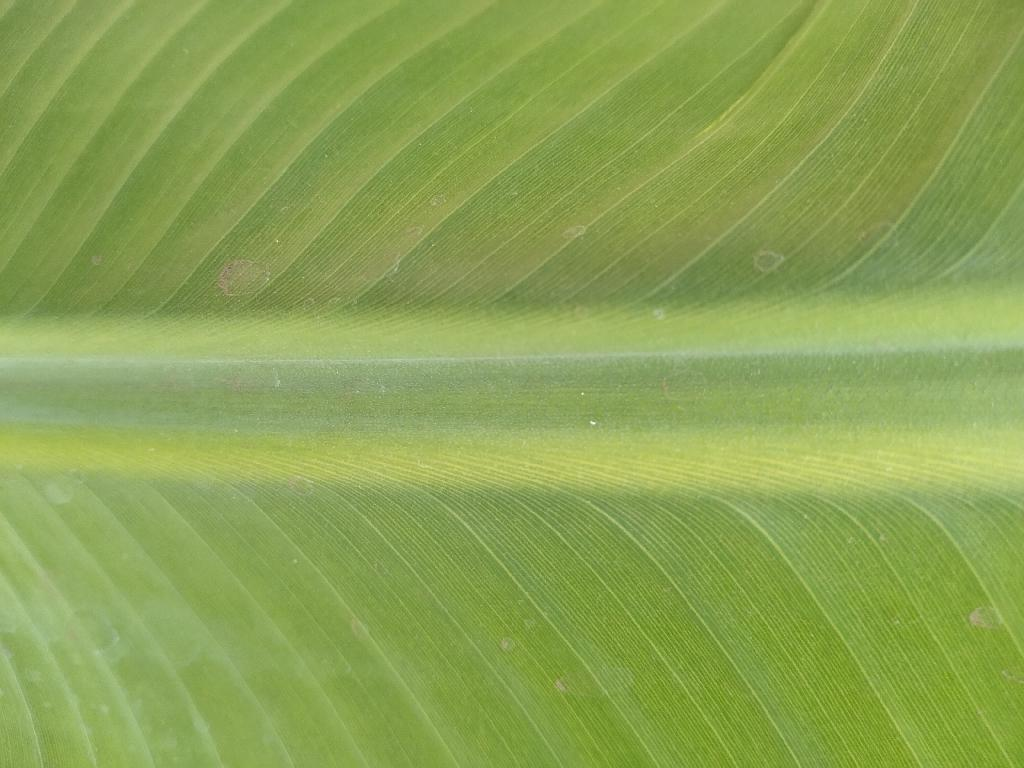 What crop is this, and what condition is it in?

banana, healthy
